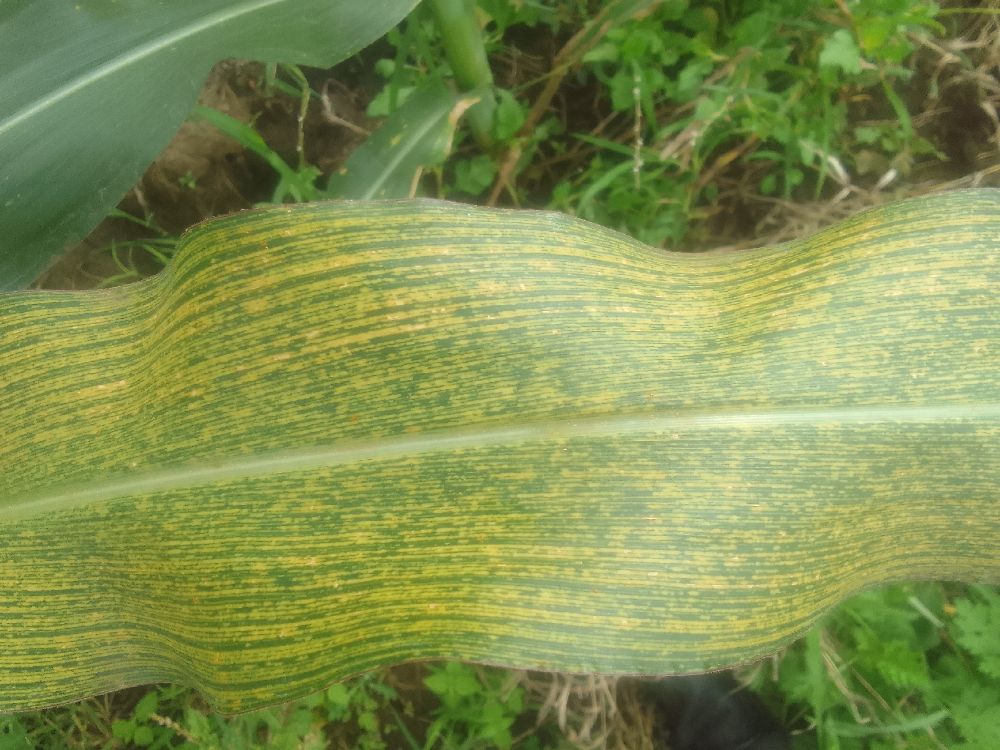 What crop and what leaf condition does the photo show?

maize, maize streak virus
